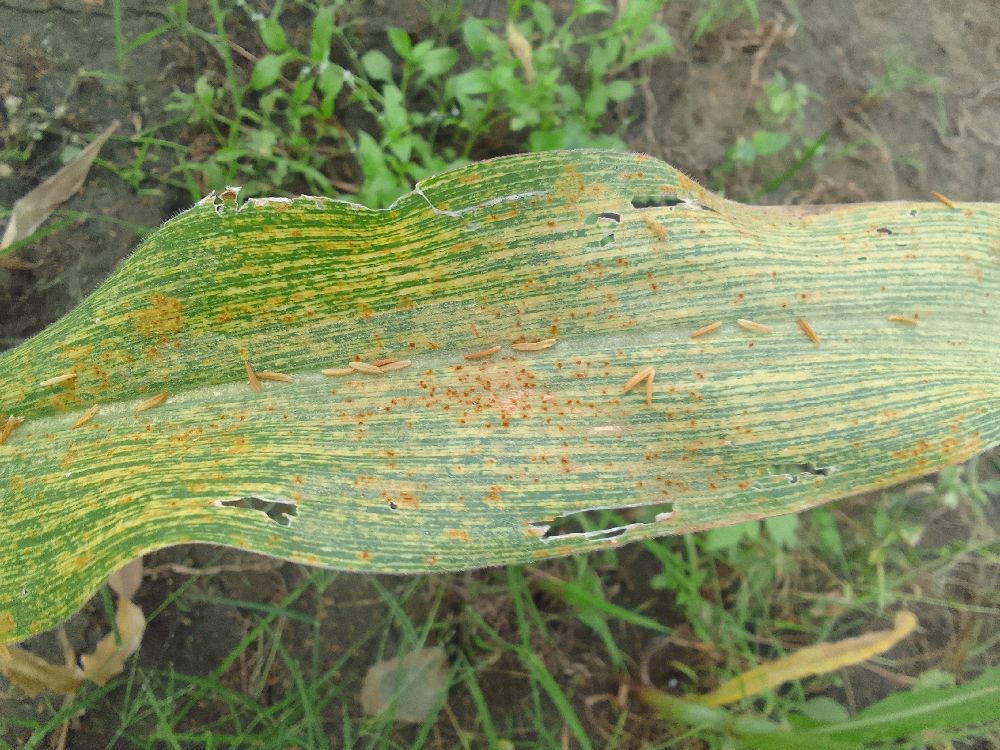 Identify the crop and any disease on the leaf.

maize, maize streak virus
